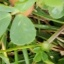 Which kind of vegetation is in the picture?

unstructured weed
